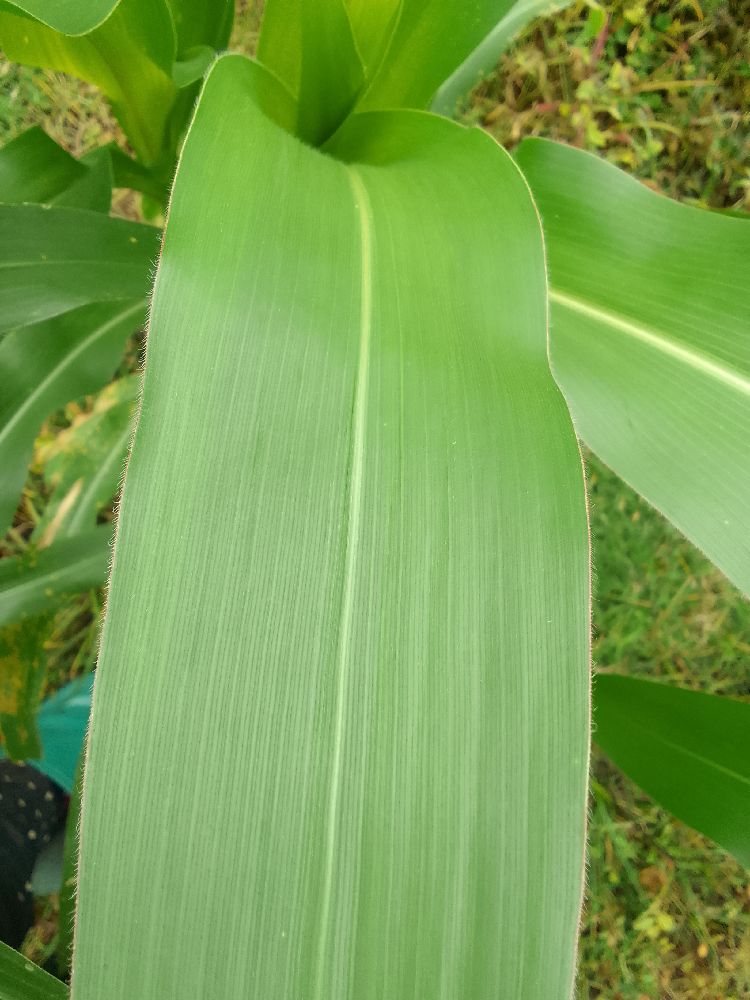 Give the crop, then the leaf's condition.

maize, healthy
